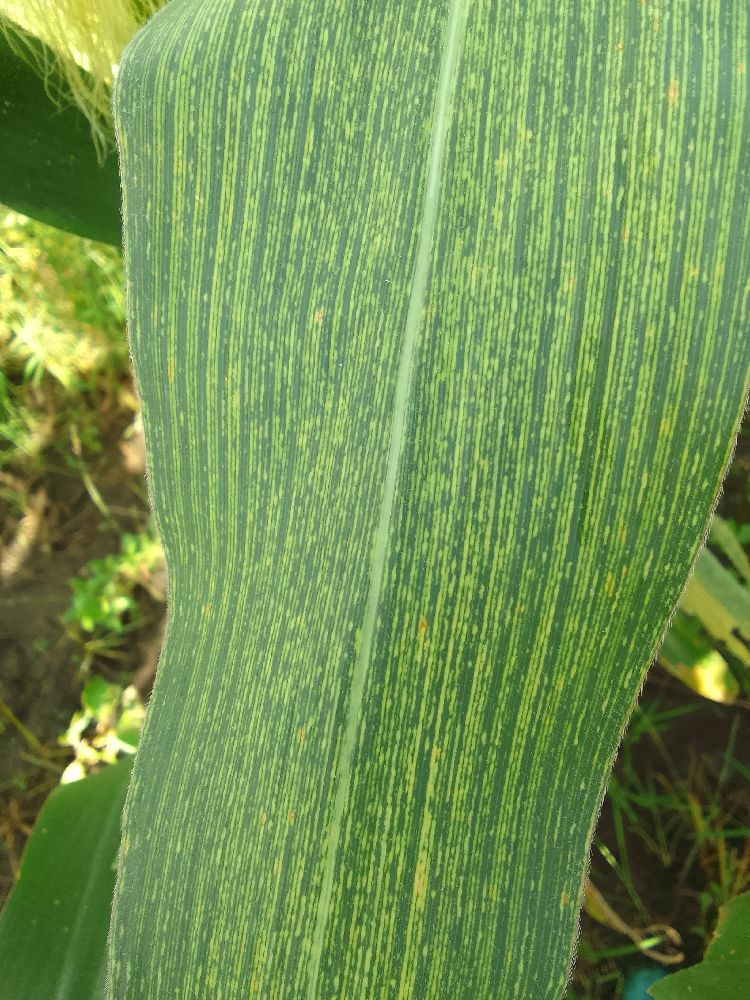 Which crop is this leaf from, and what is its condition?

maize, maize streak virus
